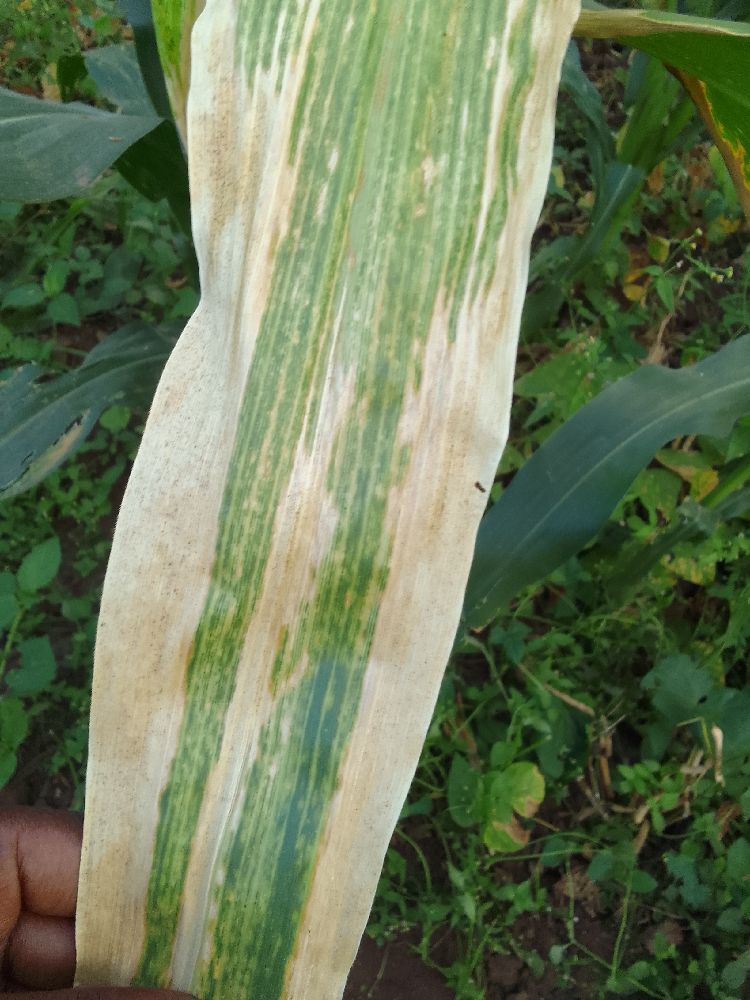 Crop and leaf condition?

maize, maize lethal necrosis
